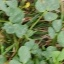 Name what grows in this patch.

unstructured weed
